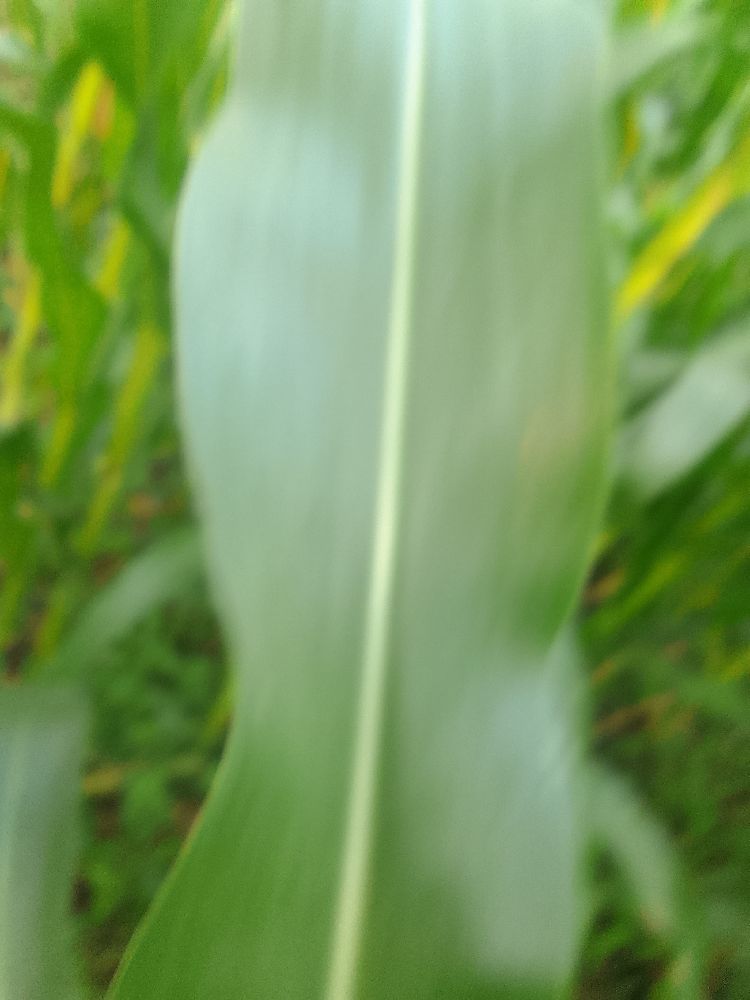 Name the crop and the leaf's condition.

maize, healthy
